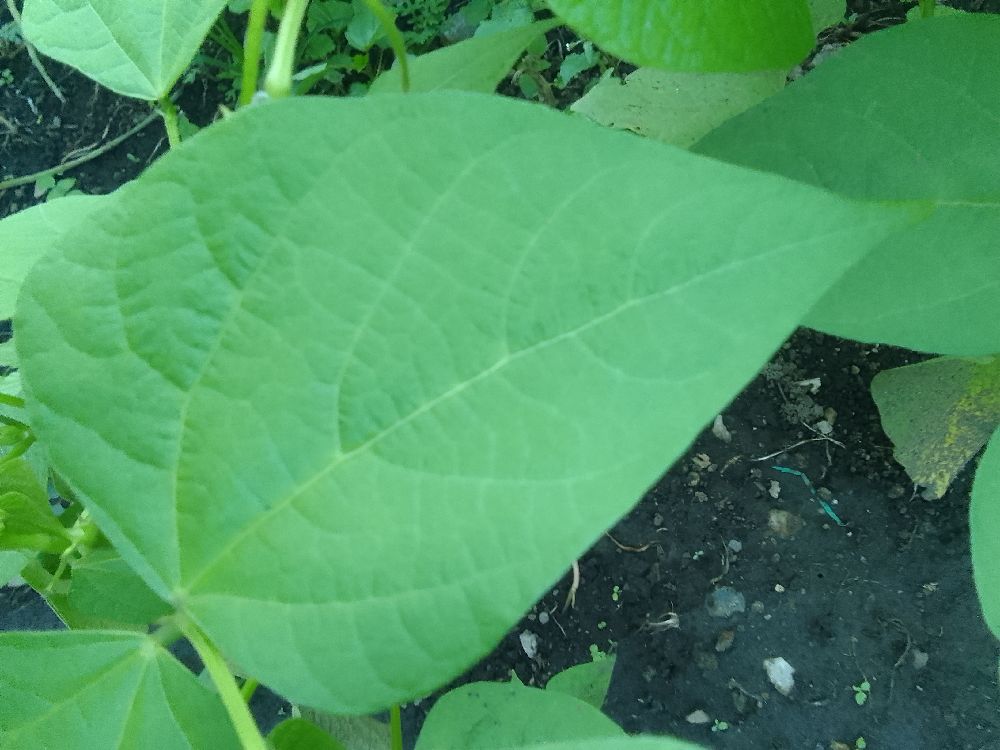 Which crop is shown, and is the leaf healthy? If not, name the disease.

common bean, healthy
